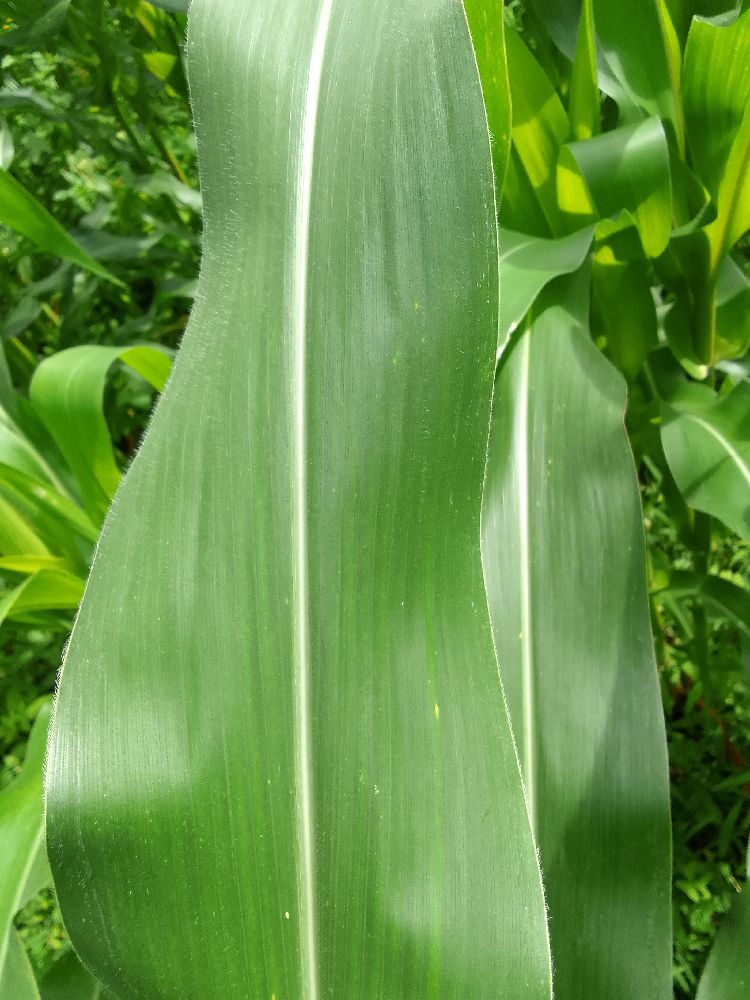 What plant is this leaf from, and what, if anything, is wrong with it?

maize, healthy
